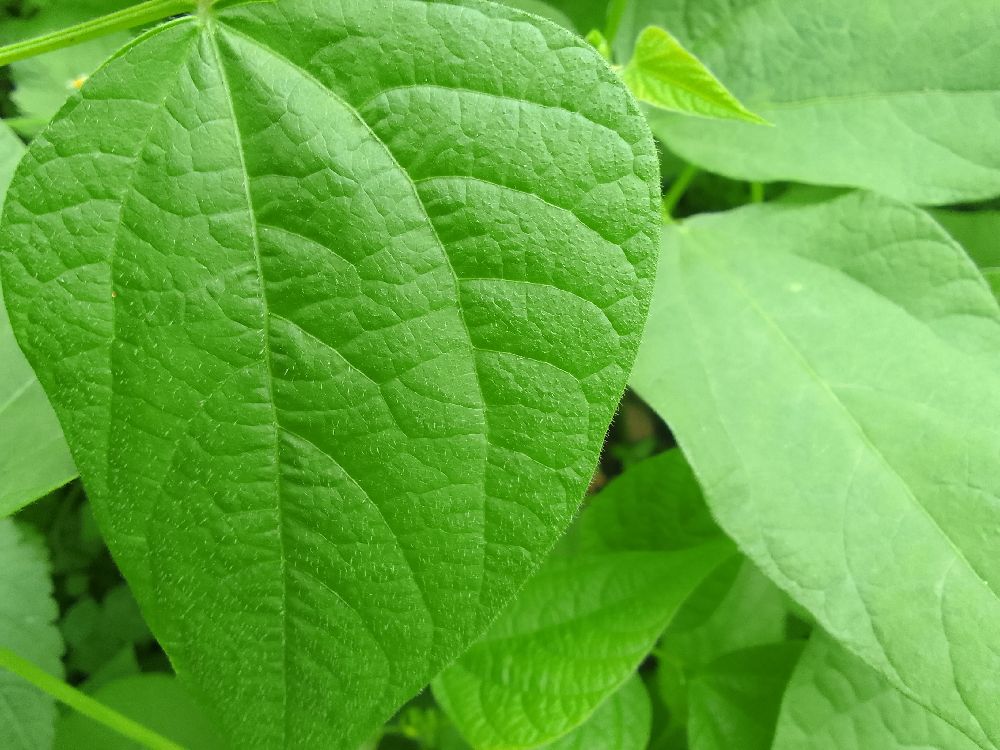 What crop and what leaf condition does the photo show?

common bean, healthy
